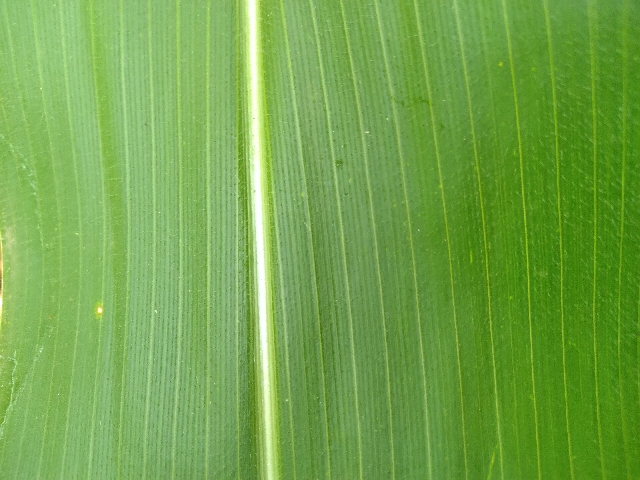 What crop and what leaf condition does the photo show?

maize, healthy
